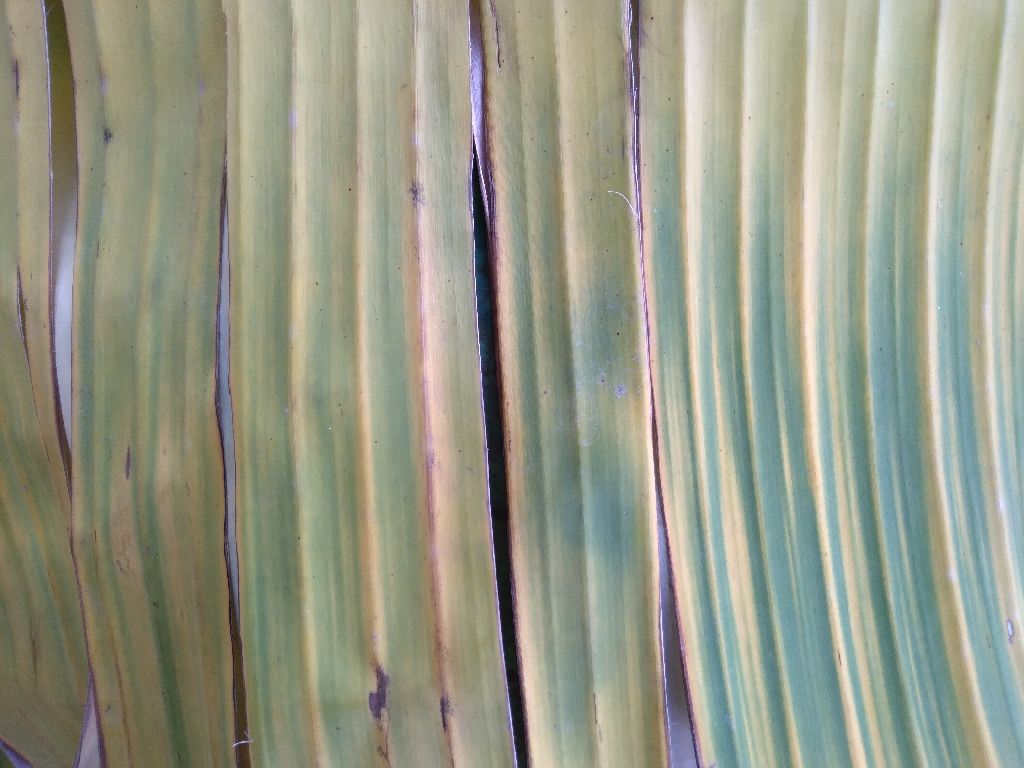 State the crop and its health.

banana, fusarium wilt race 1
